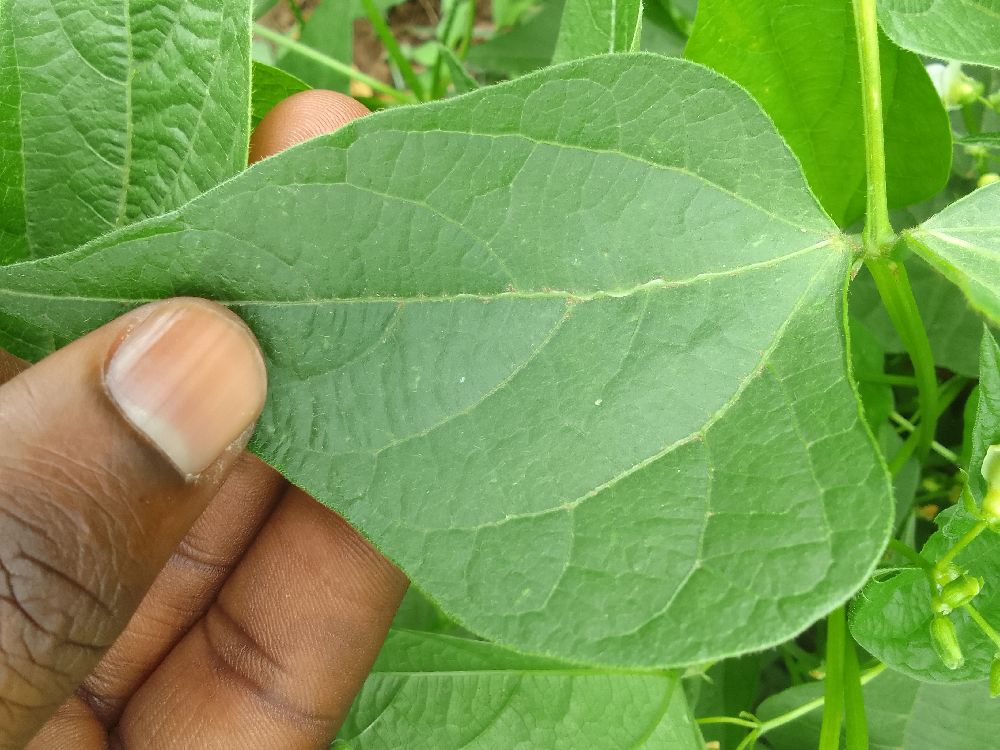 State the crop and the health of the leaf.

common bean, healthy
